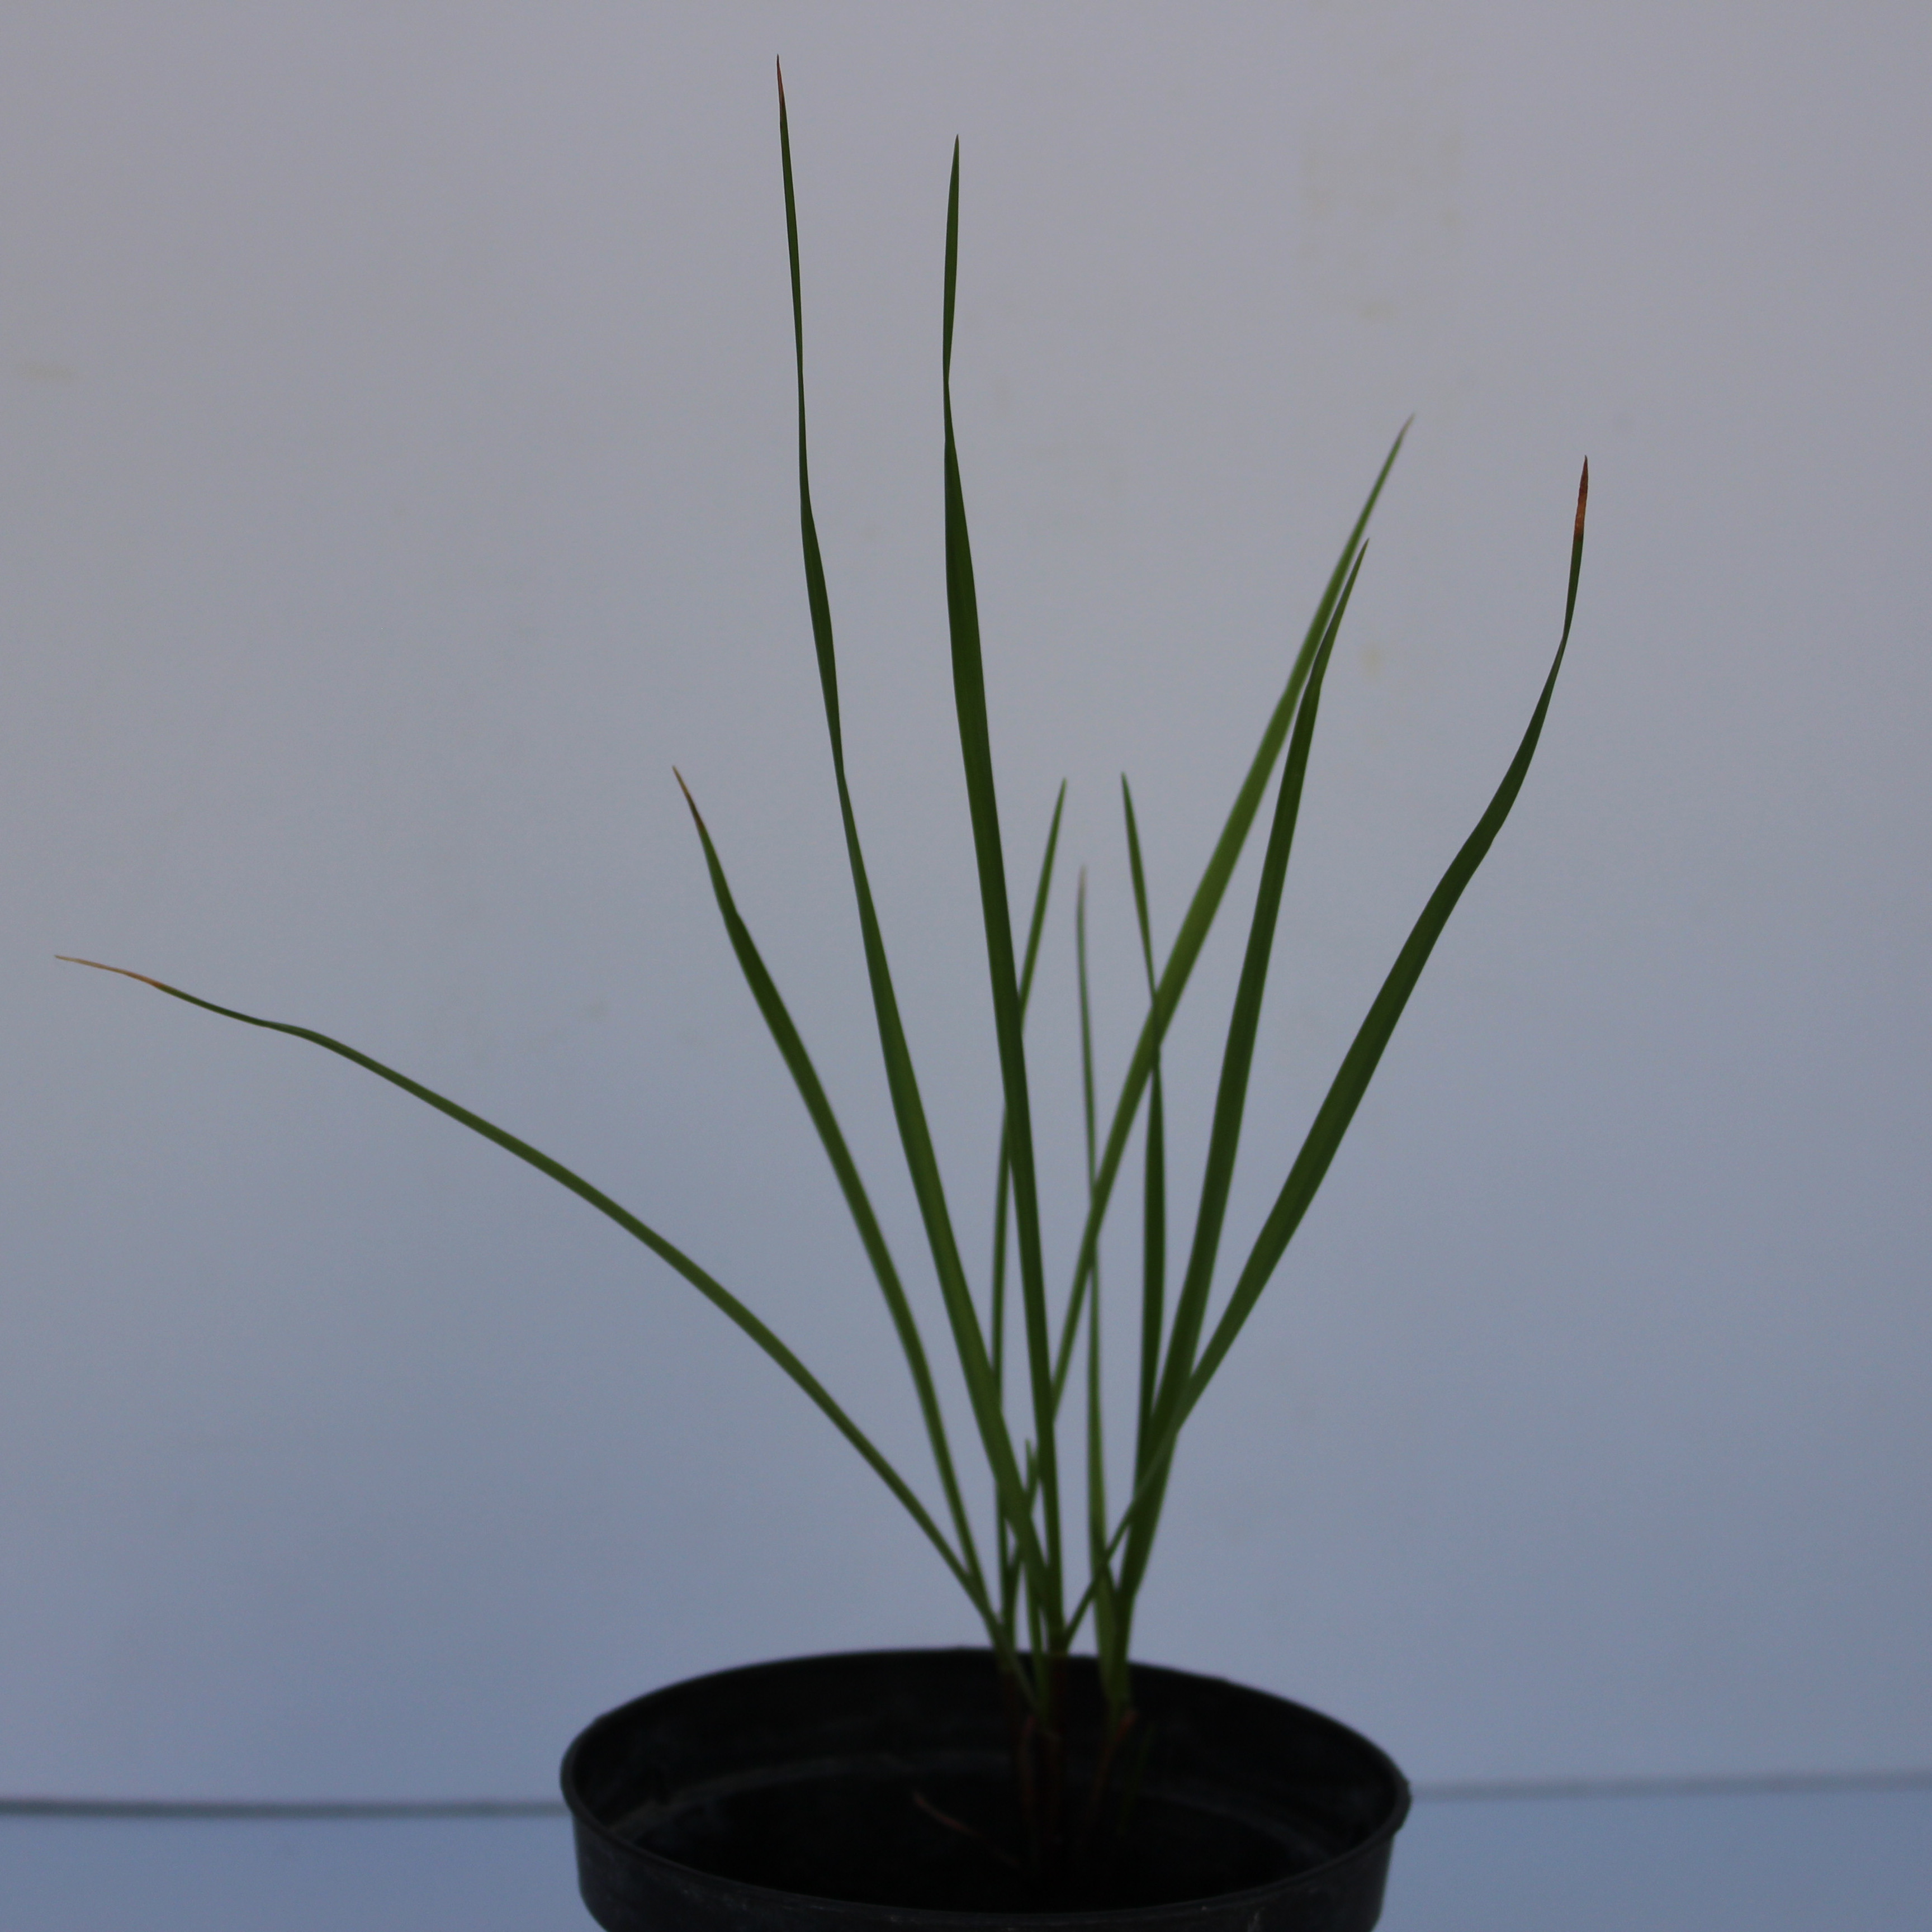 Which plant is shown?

Lolium multiflorum
